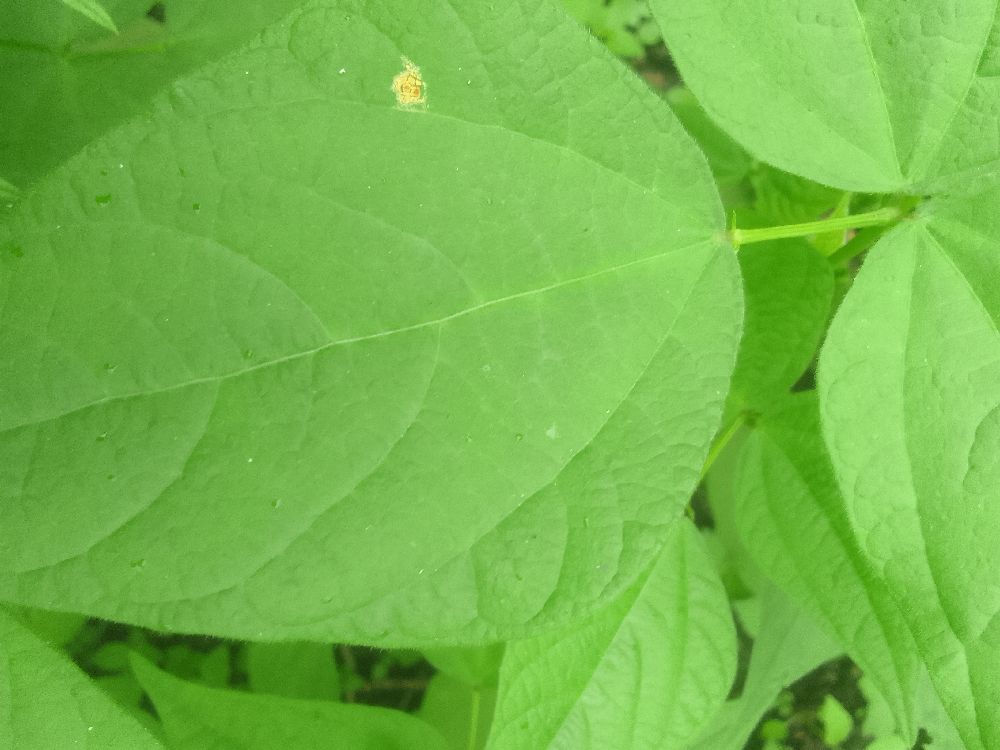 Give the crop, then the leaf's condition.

common bean, healthy
